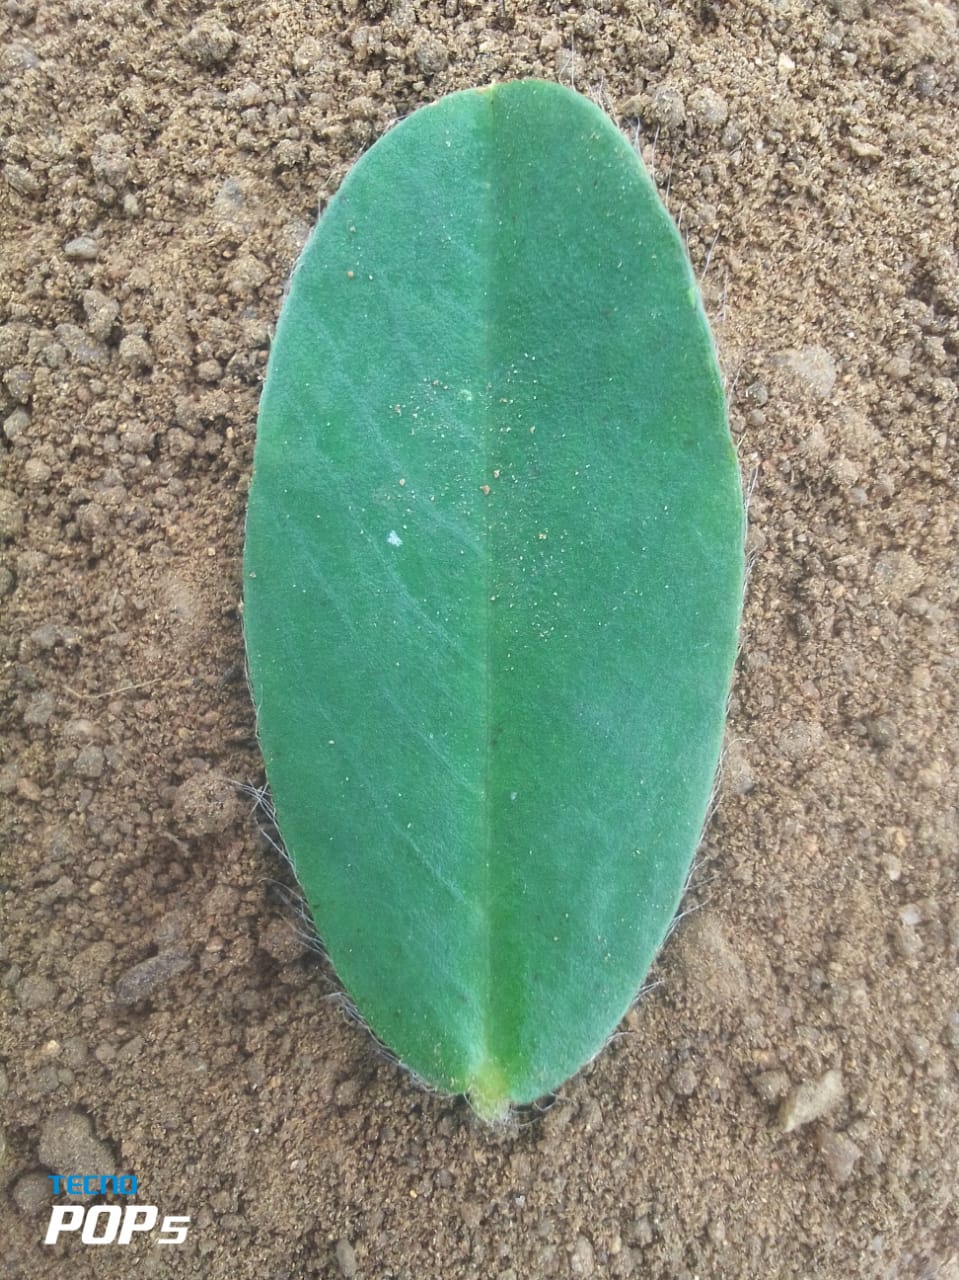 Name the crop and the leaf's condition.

peanut, healthy leaves
